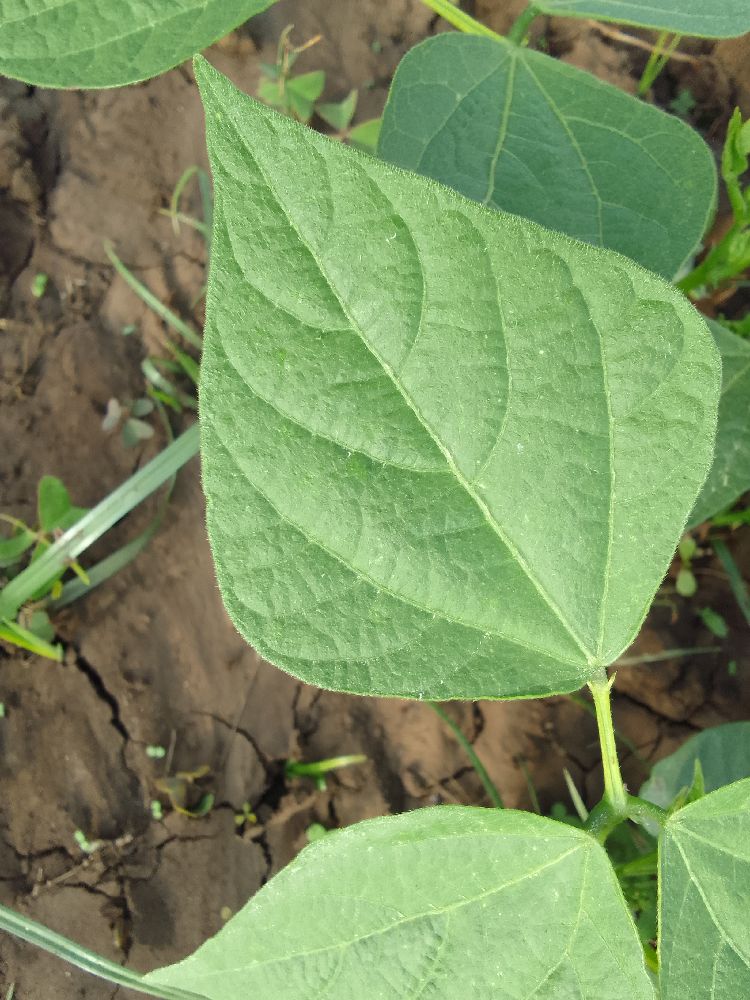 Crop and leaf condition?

common bean, healthy
